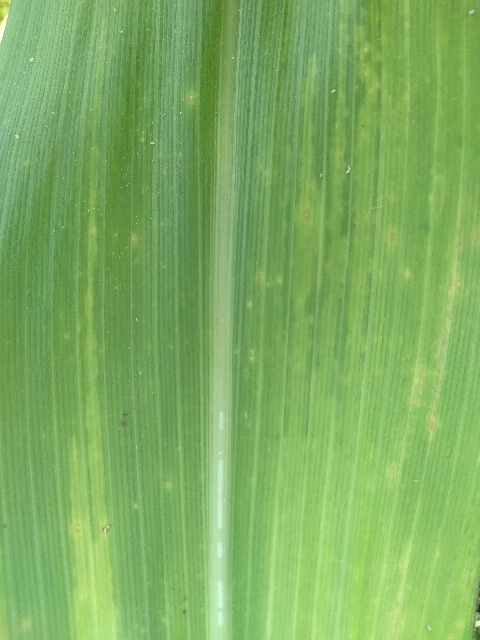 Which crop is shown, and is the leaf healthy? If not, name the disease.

maize, maize lethal necrosis
